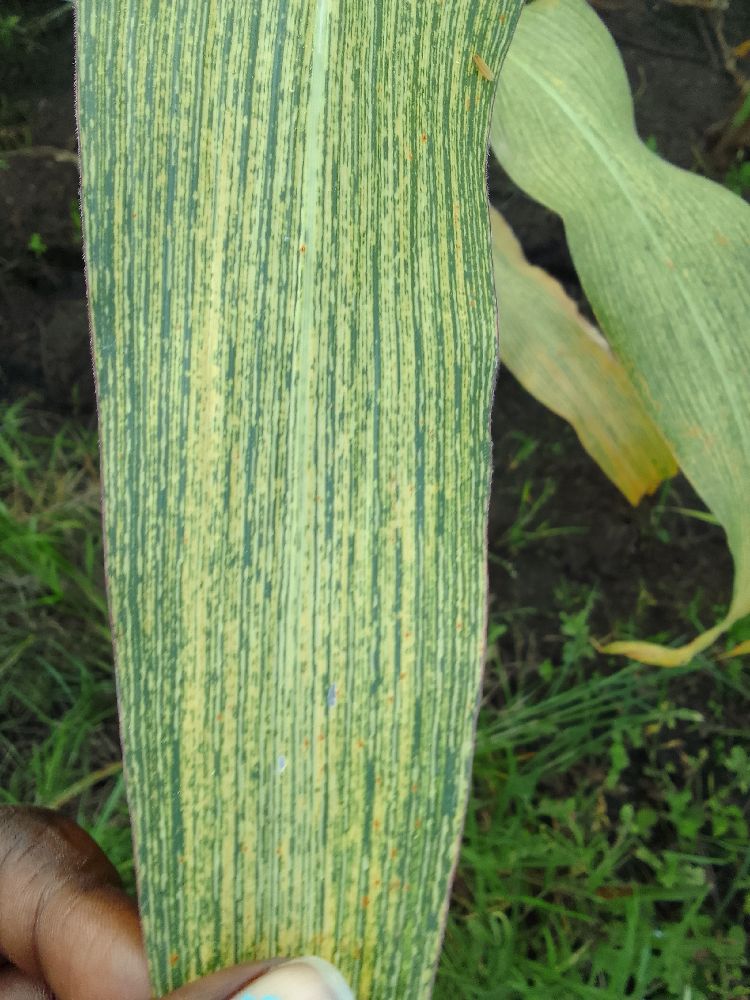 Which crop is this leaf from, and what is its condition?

maize, maize streak virus
